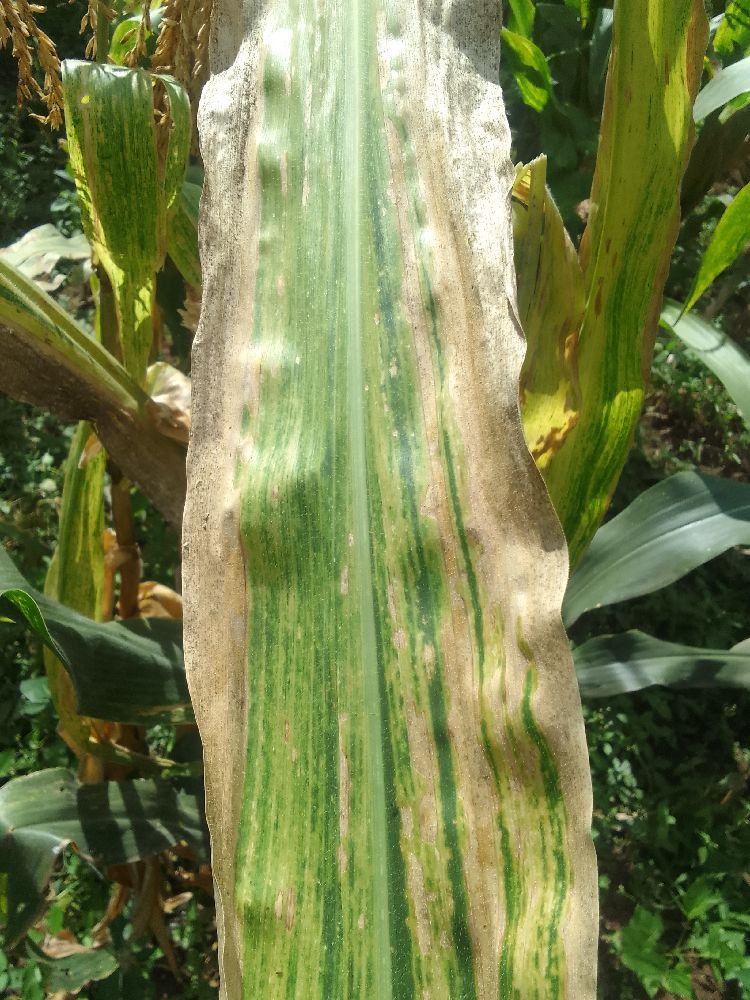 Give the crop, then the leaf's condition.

maize, maize lethal necrosis
